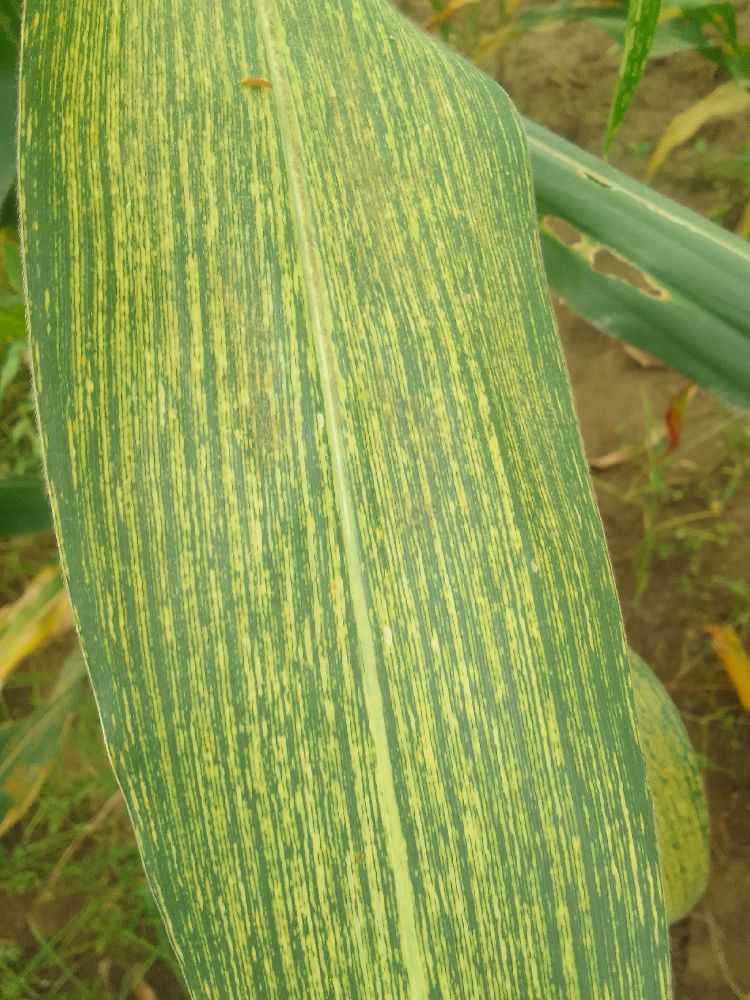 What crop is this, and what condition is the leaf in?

maize, maize streak virus
